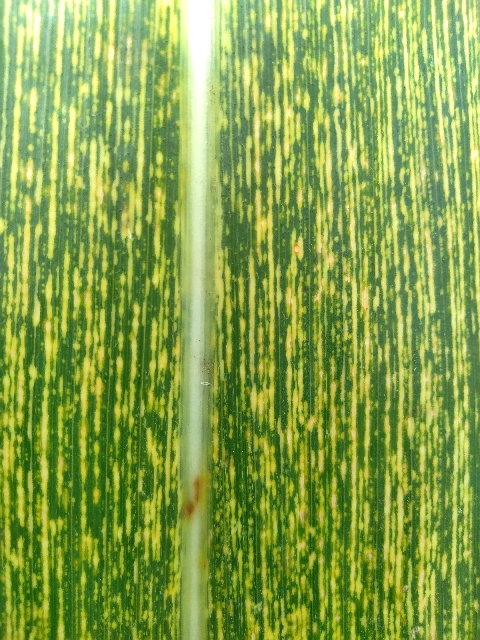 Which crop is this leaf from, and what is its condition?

maize, maize streak virus
